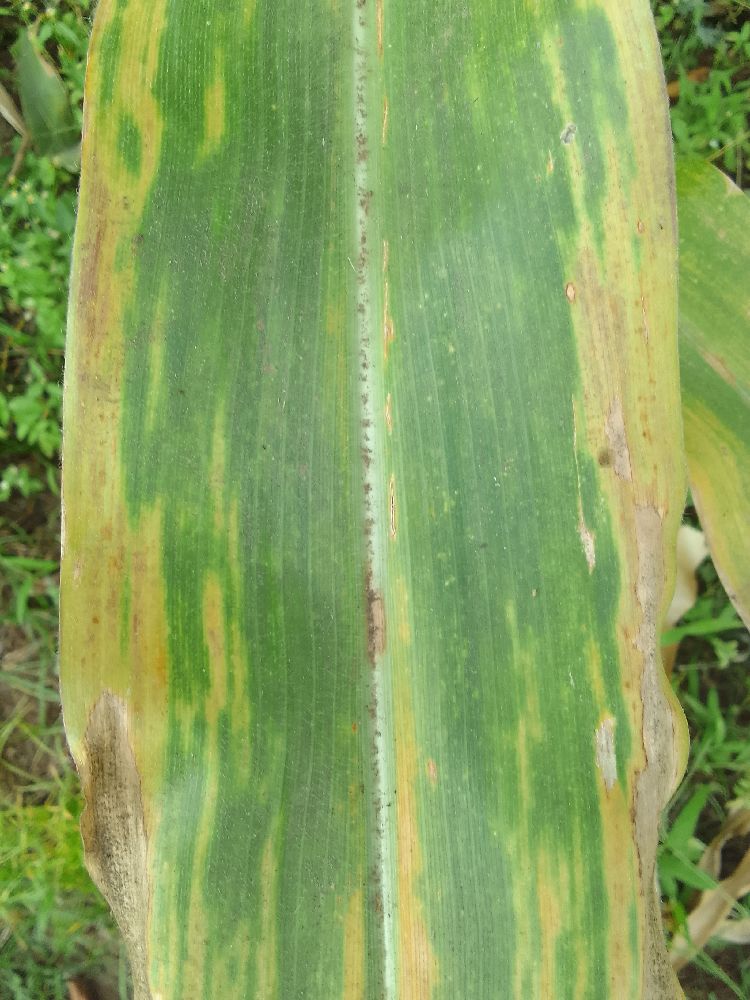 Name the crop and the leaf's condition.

maize, maize lethal necrosis
